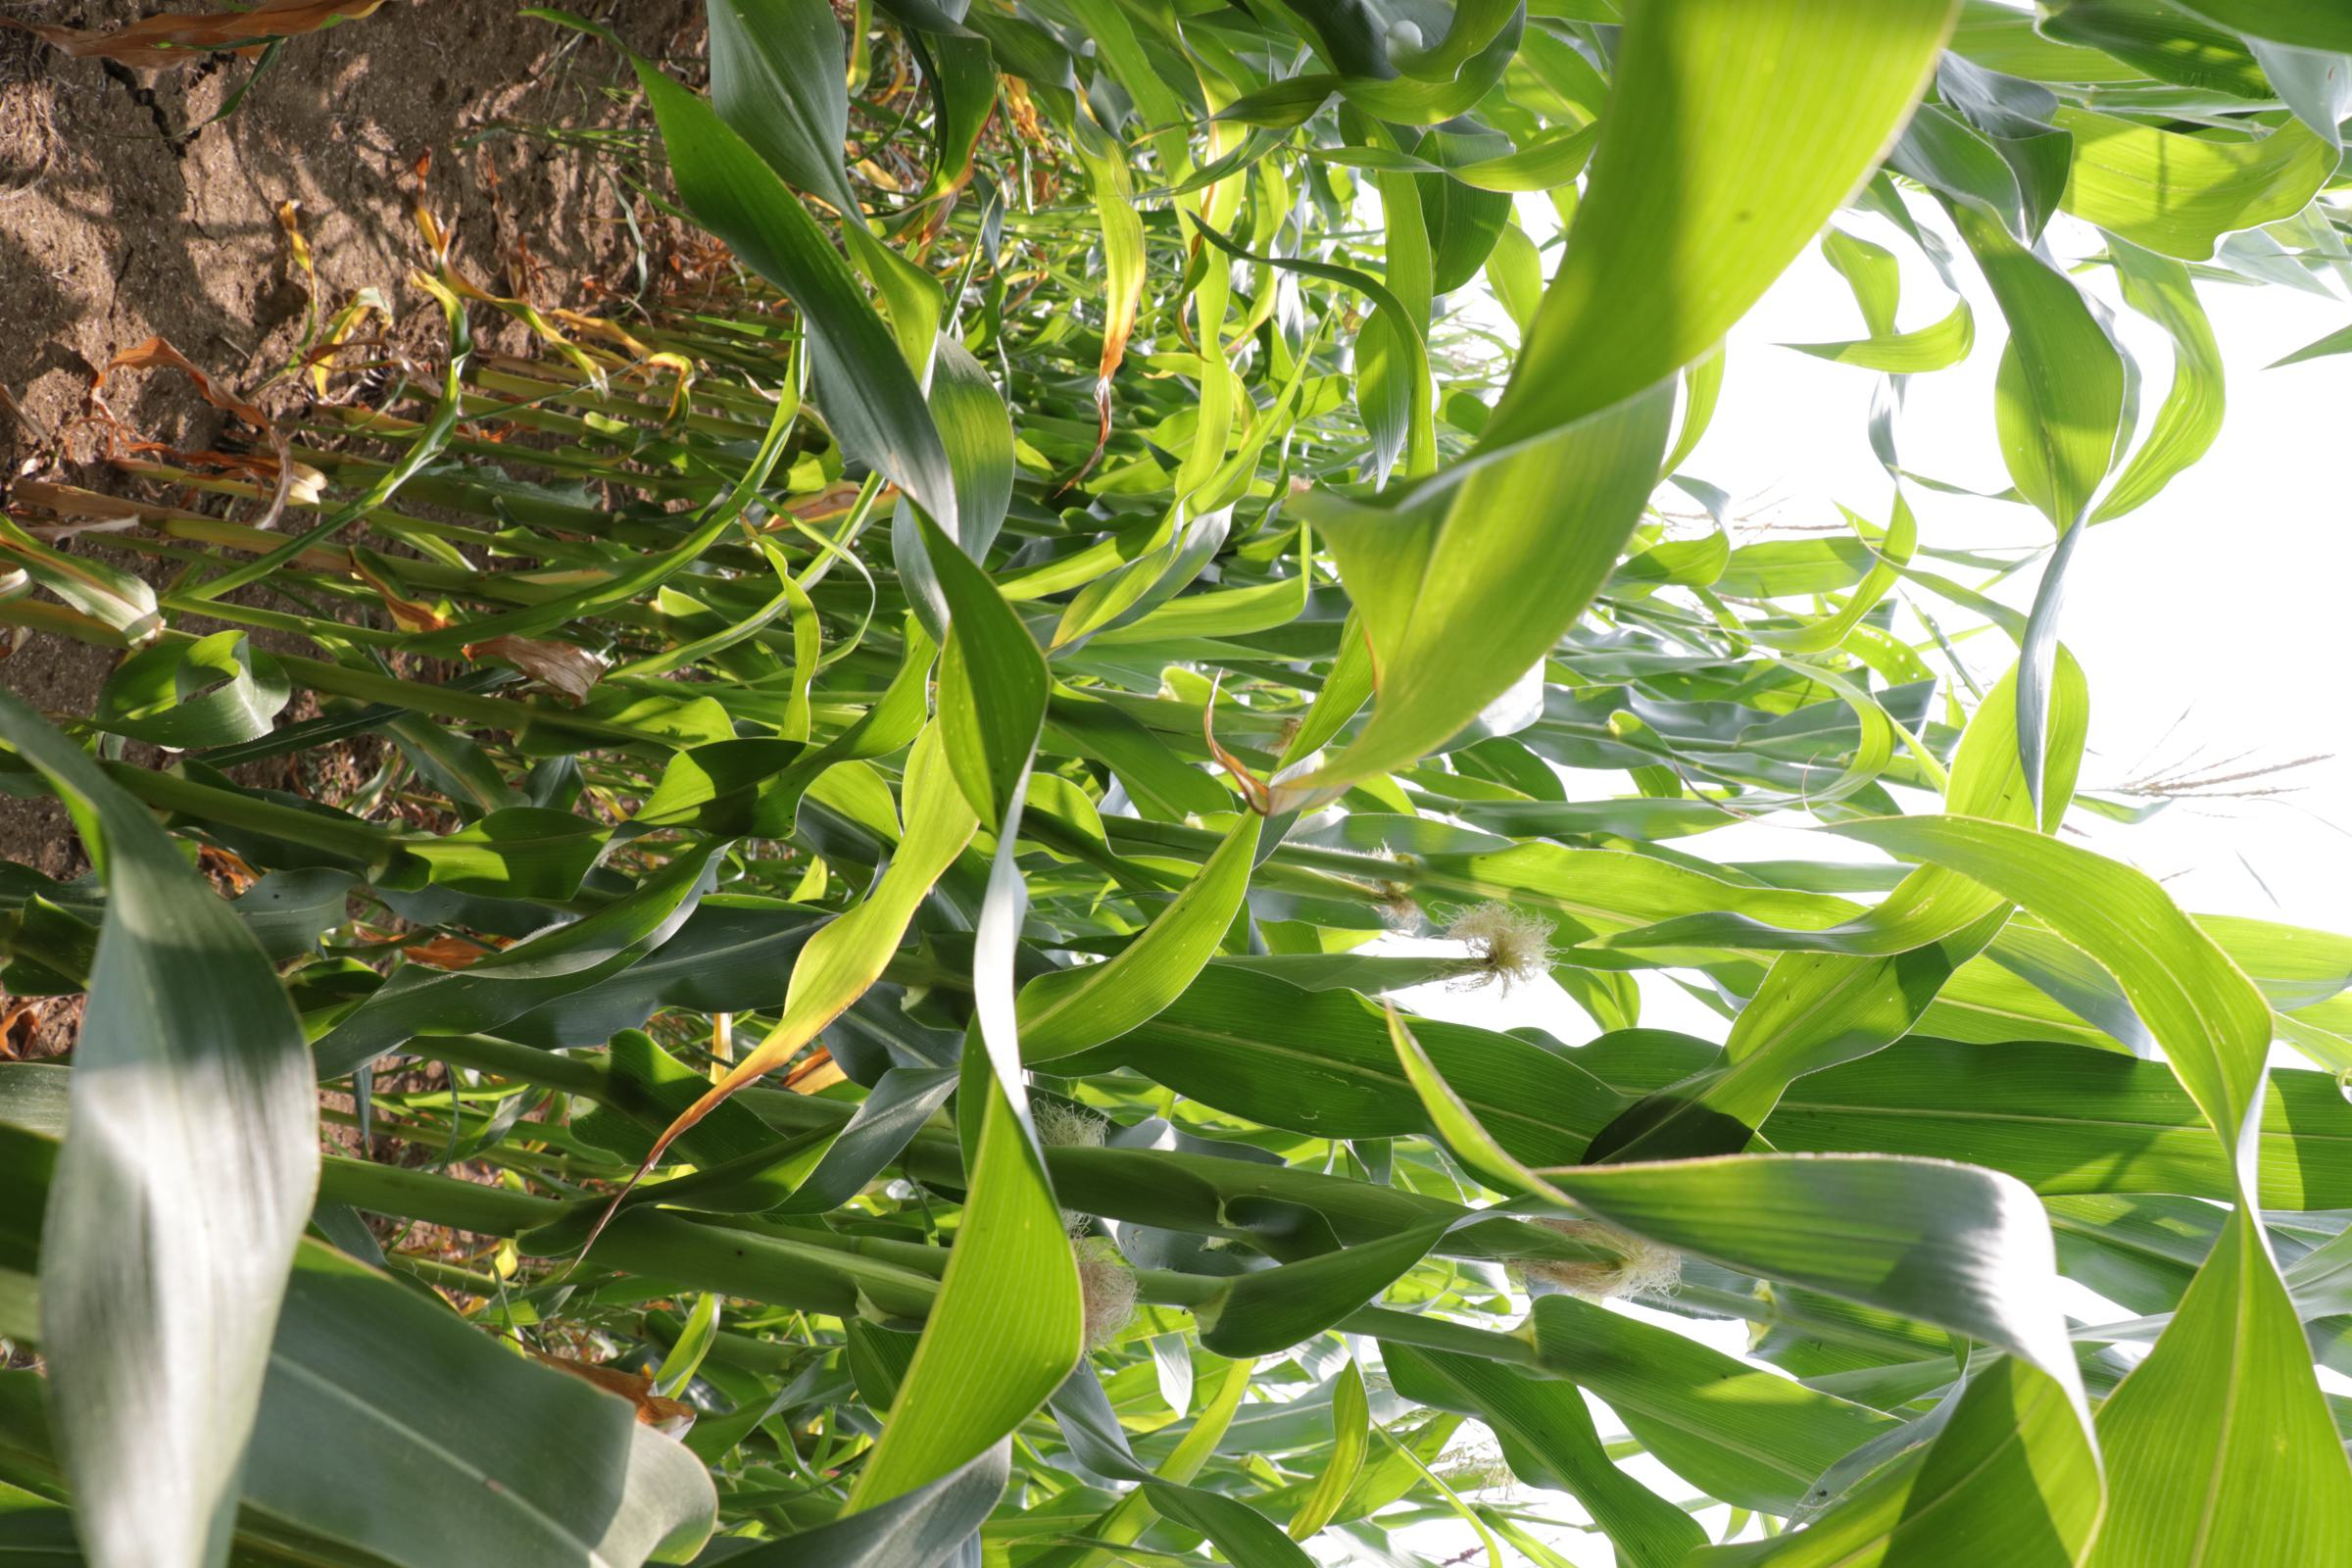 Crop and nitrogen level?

maize, no added nitrogen
